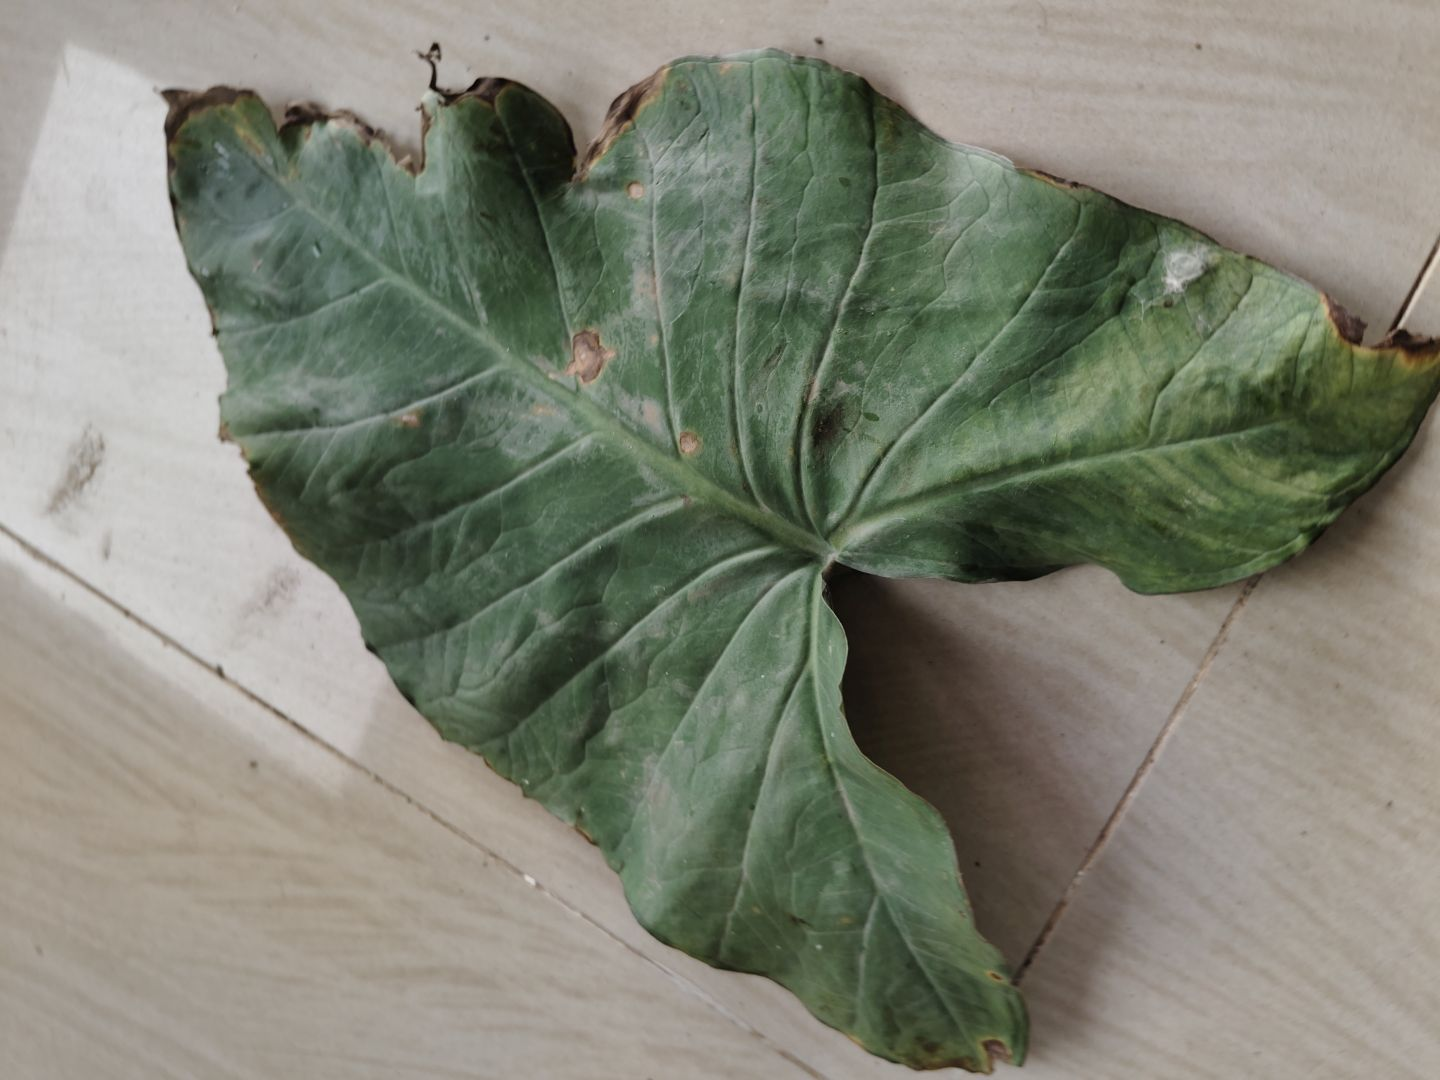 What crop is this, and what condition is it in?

taro, leaf blight
